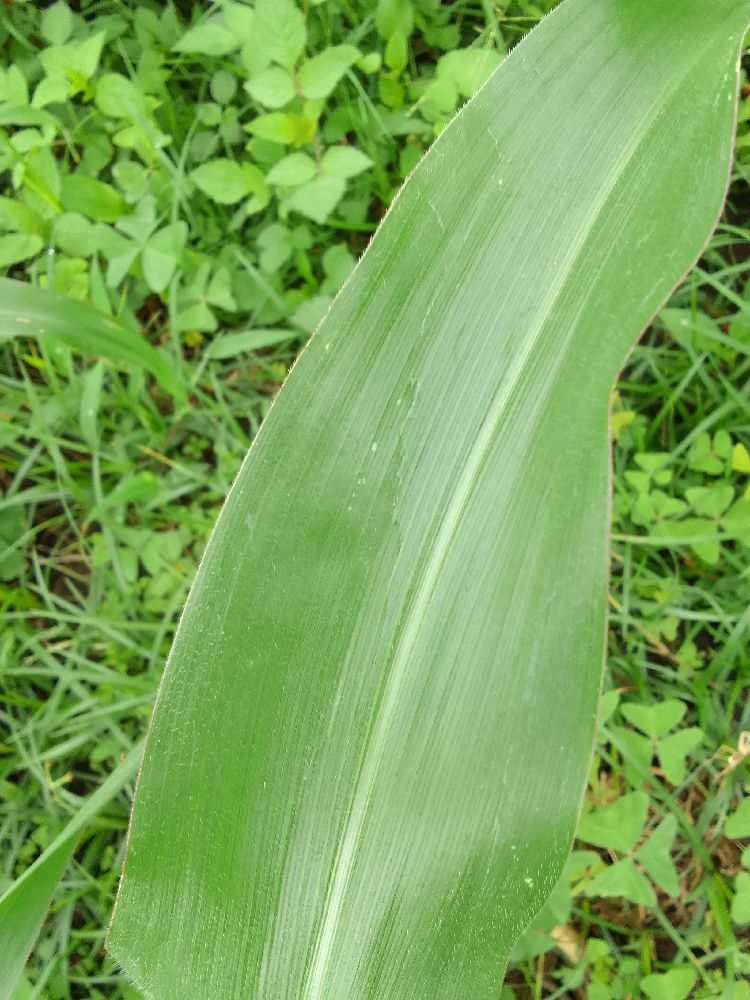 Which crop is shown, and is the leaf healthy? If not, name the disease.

maize, healthy
